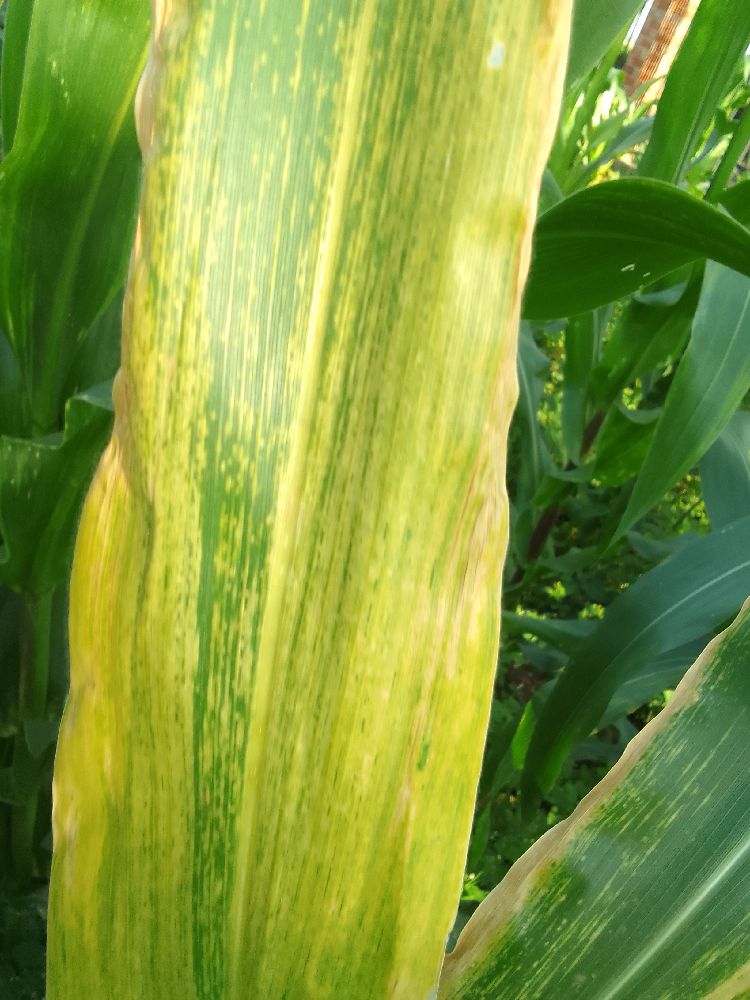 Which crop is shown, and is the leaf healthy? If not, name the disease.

maize, maize lethal necrosis
